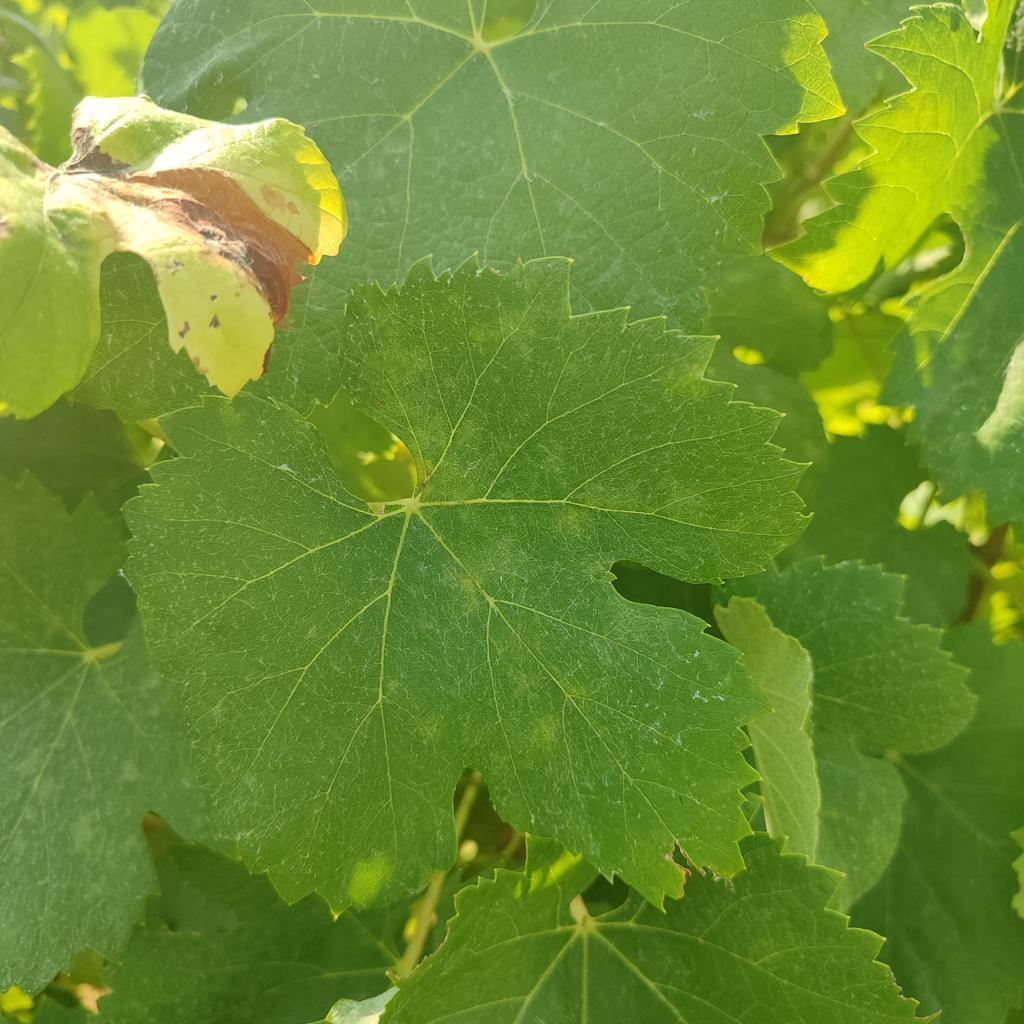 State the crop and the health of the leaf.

grapevine, powdery mildew
